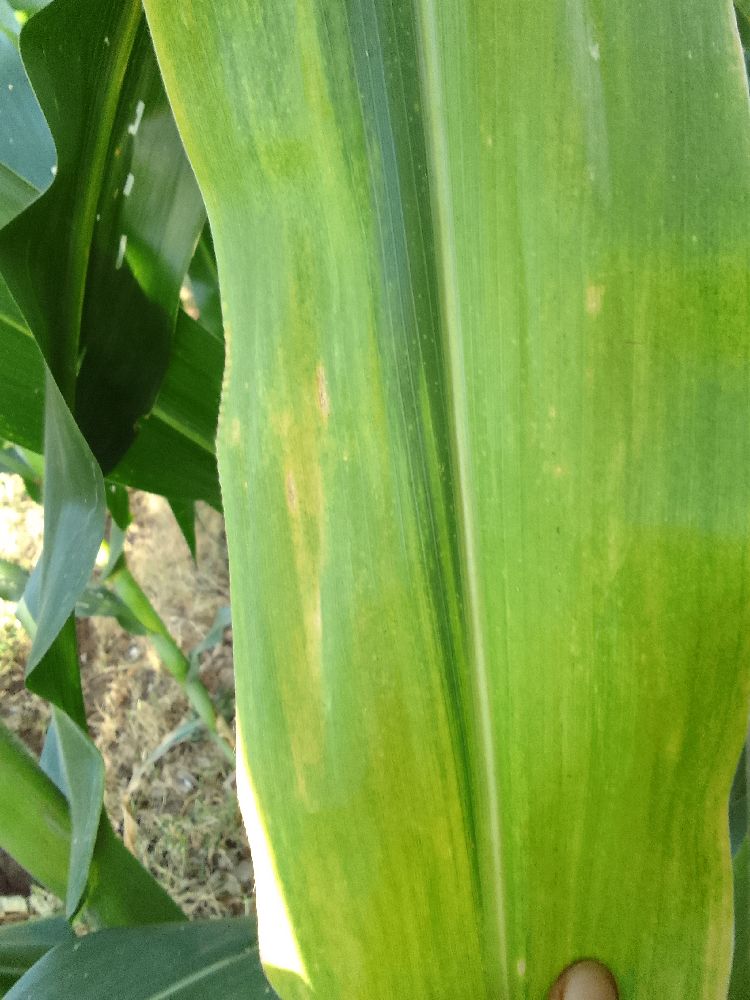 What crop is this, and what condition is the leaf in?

maize, maize lethal necrosis
